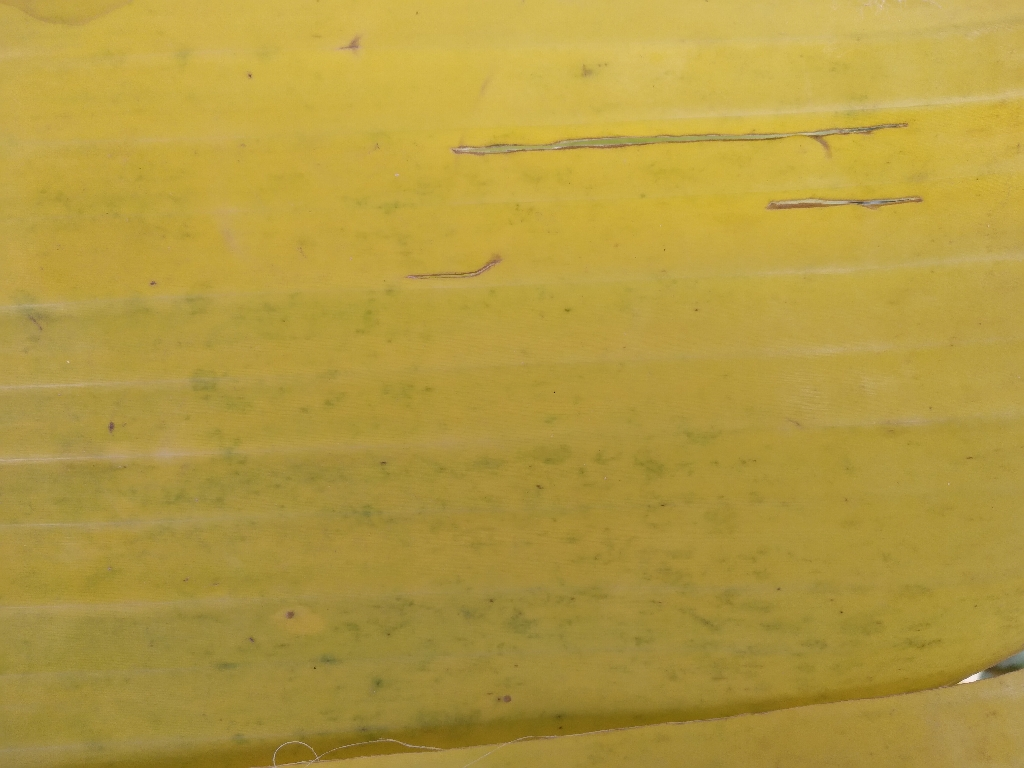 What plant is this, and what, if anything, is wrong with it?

banana, fusarium wilt race 1
